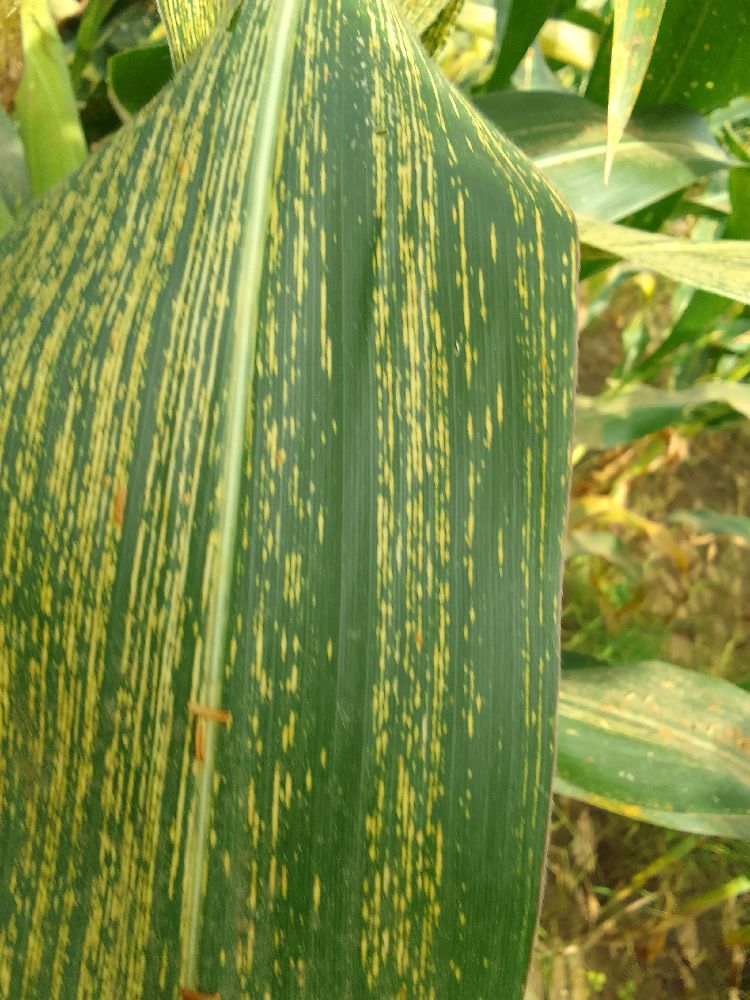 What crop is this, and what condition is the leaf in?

maize, maize streak virus
